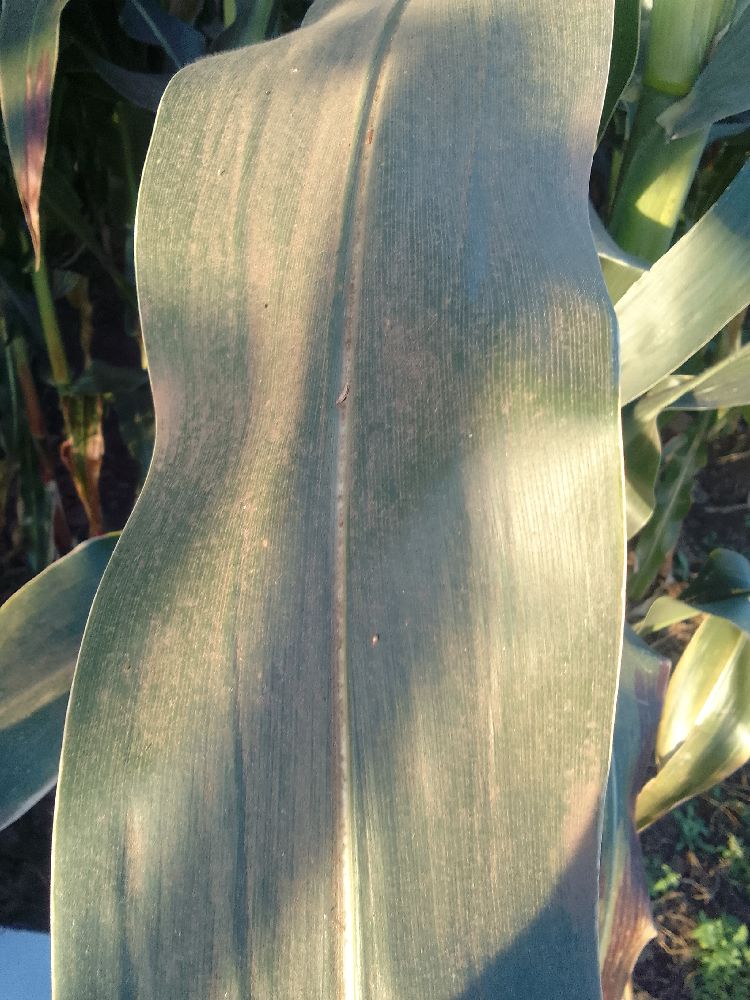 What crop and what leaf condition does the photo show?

maize, healthy
